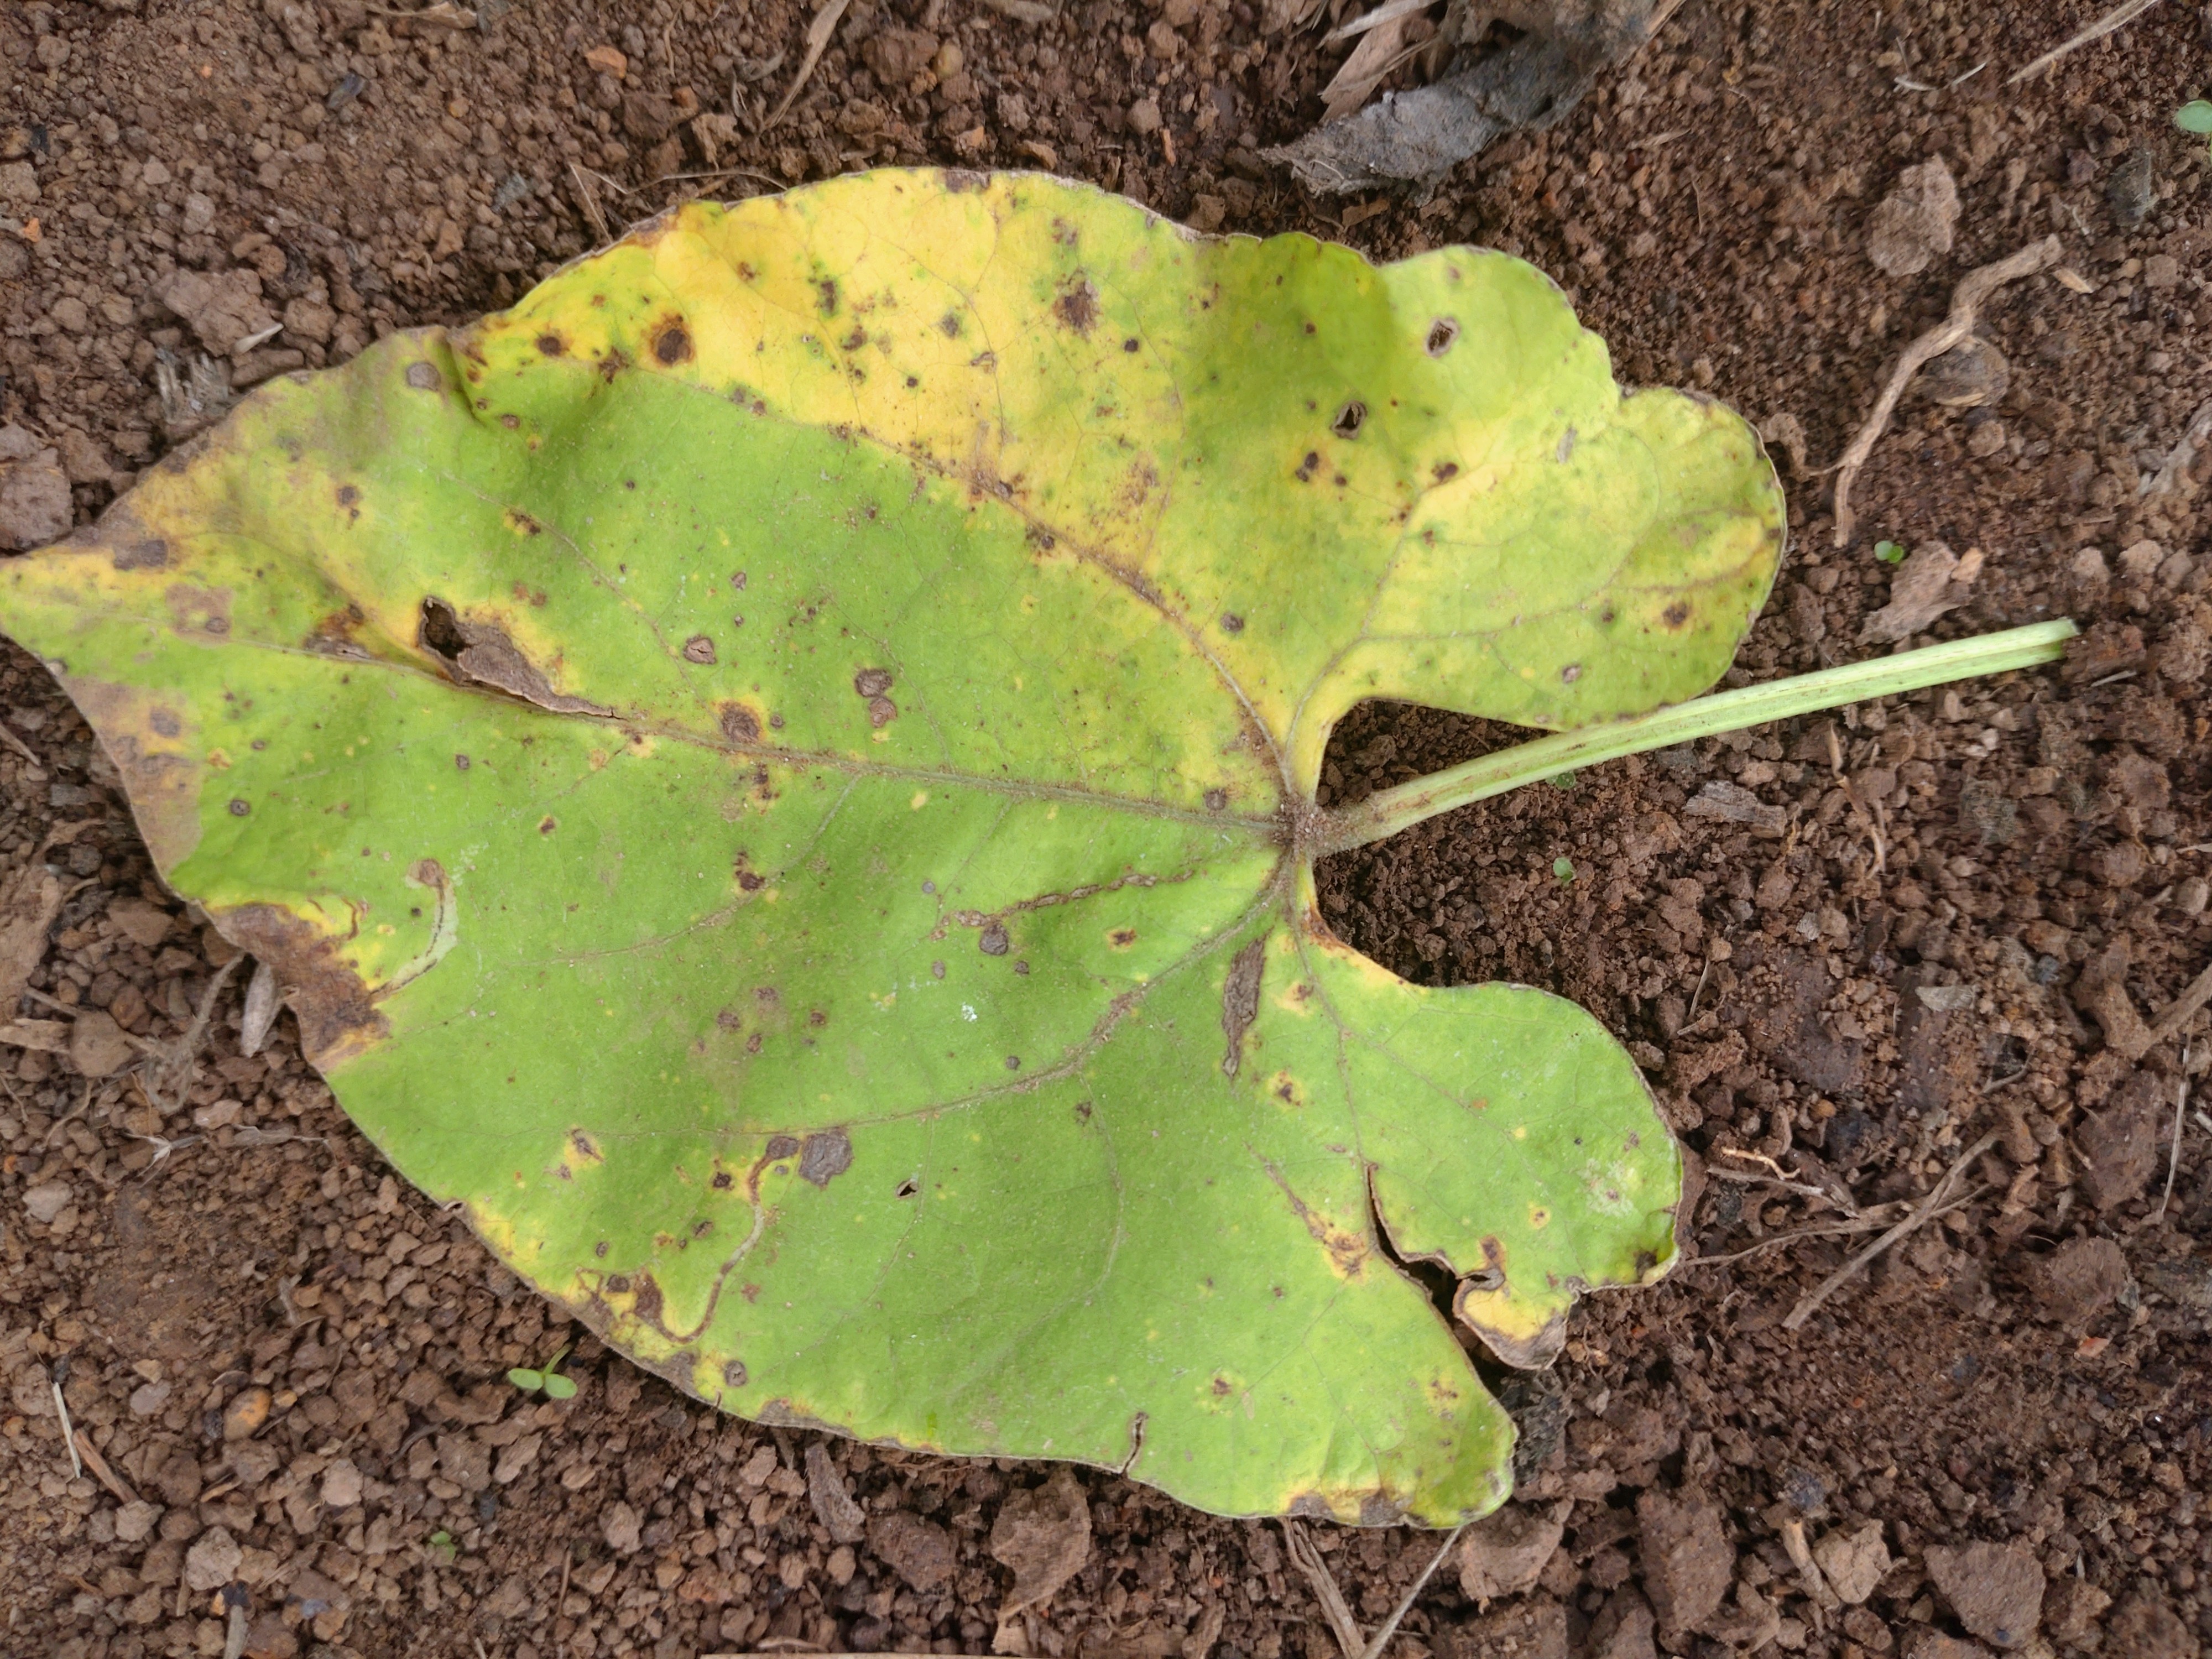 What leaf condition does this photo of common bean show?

rust
